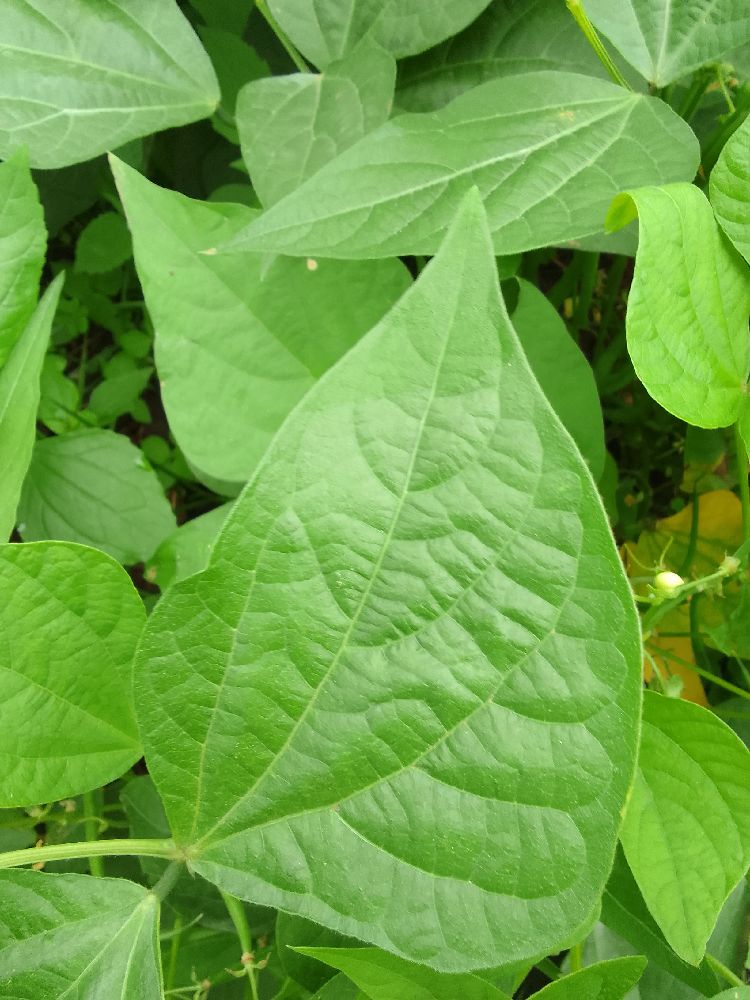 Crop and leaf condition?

common bean, healthy
